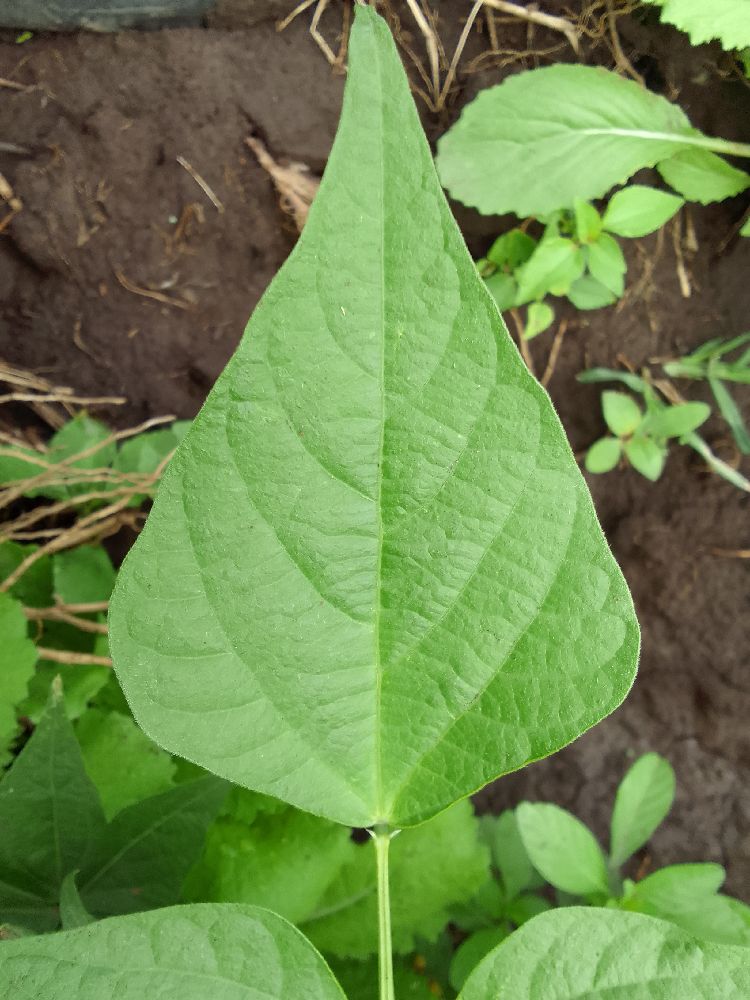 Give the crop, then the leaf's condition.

common bean, healthy
